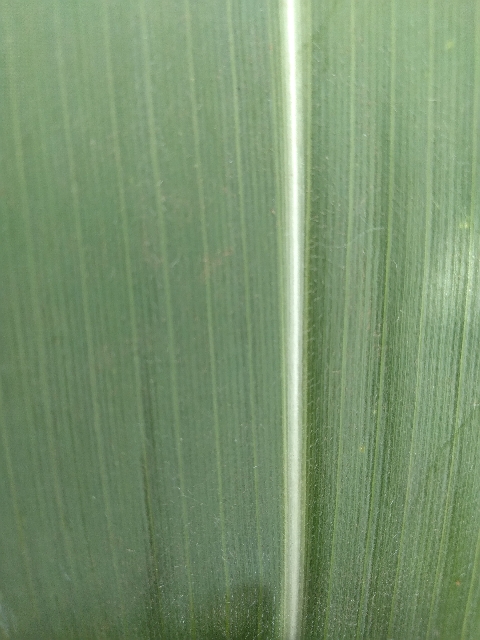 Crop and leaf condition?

maize, healthy
